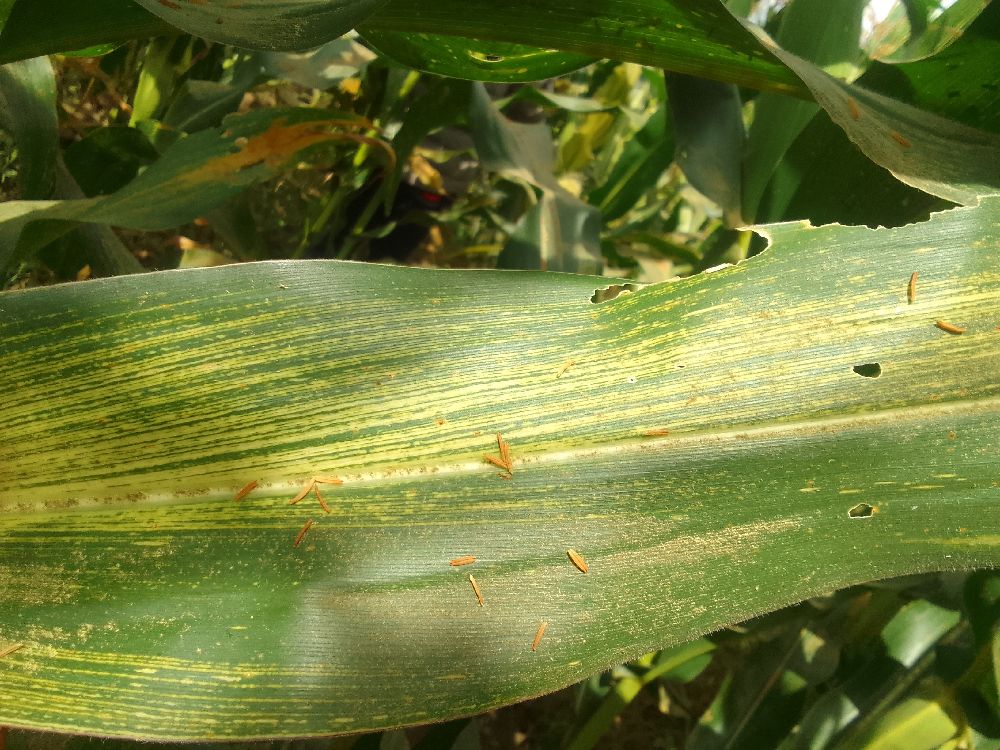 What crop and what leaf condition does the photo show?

maize, maize streak virus
